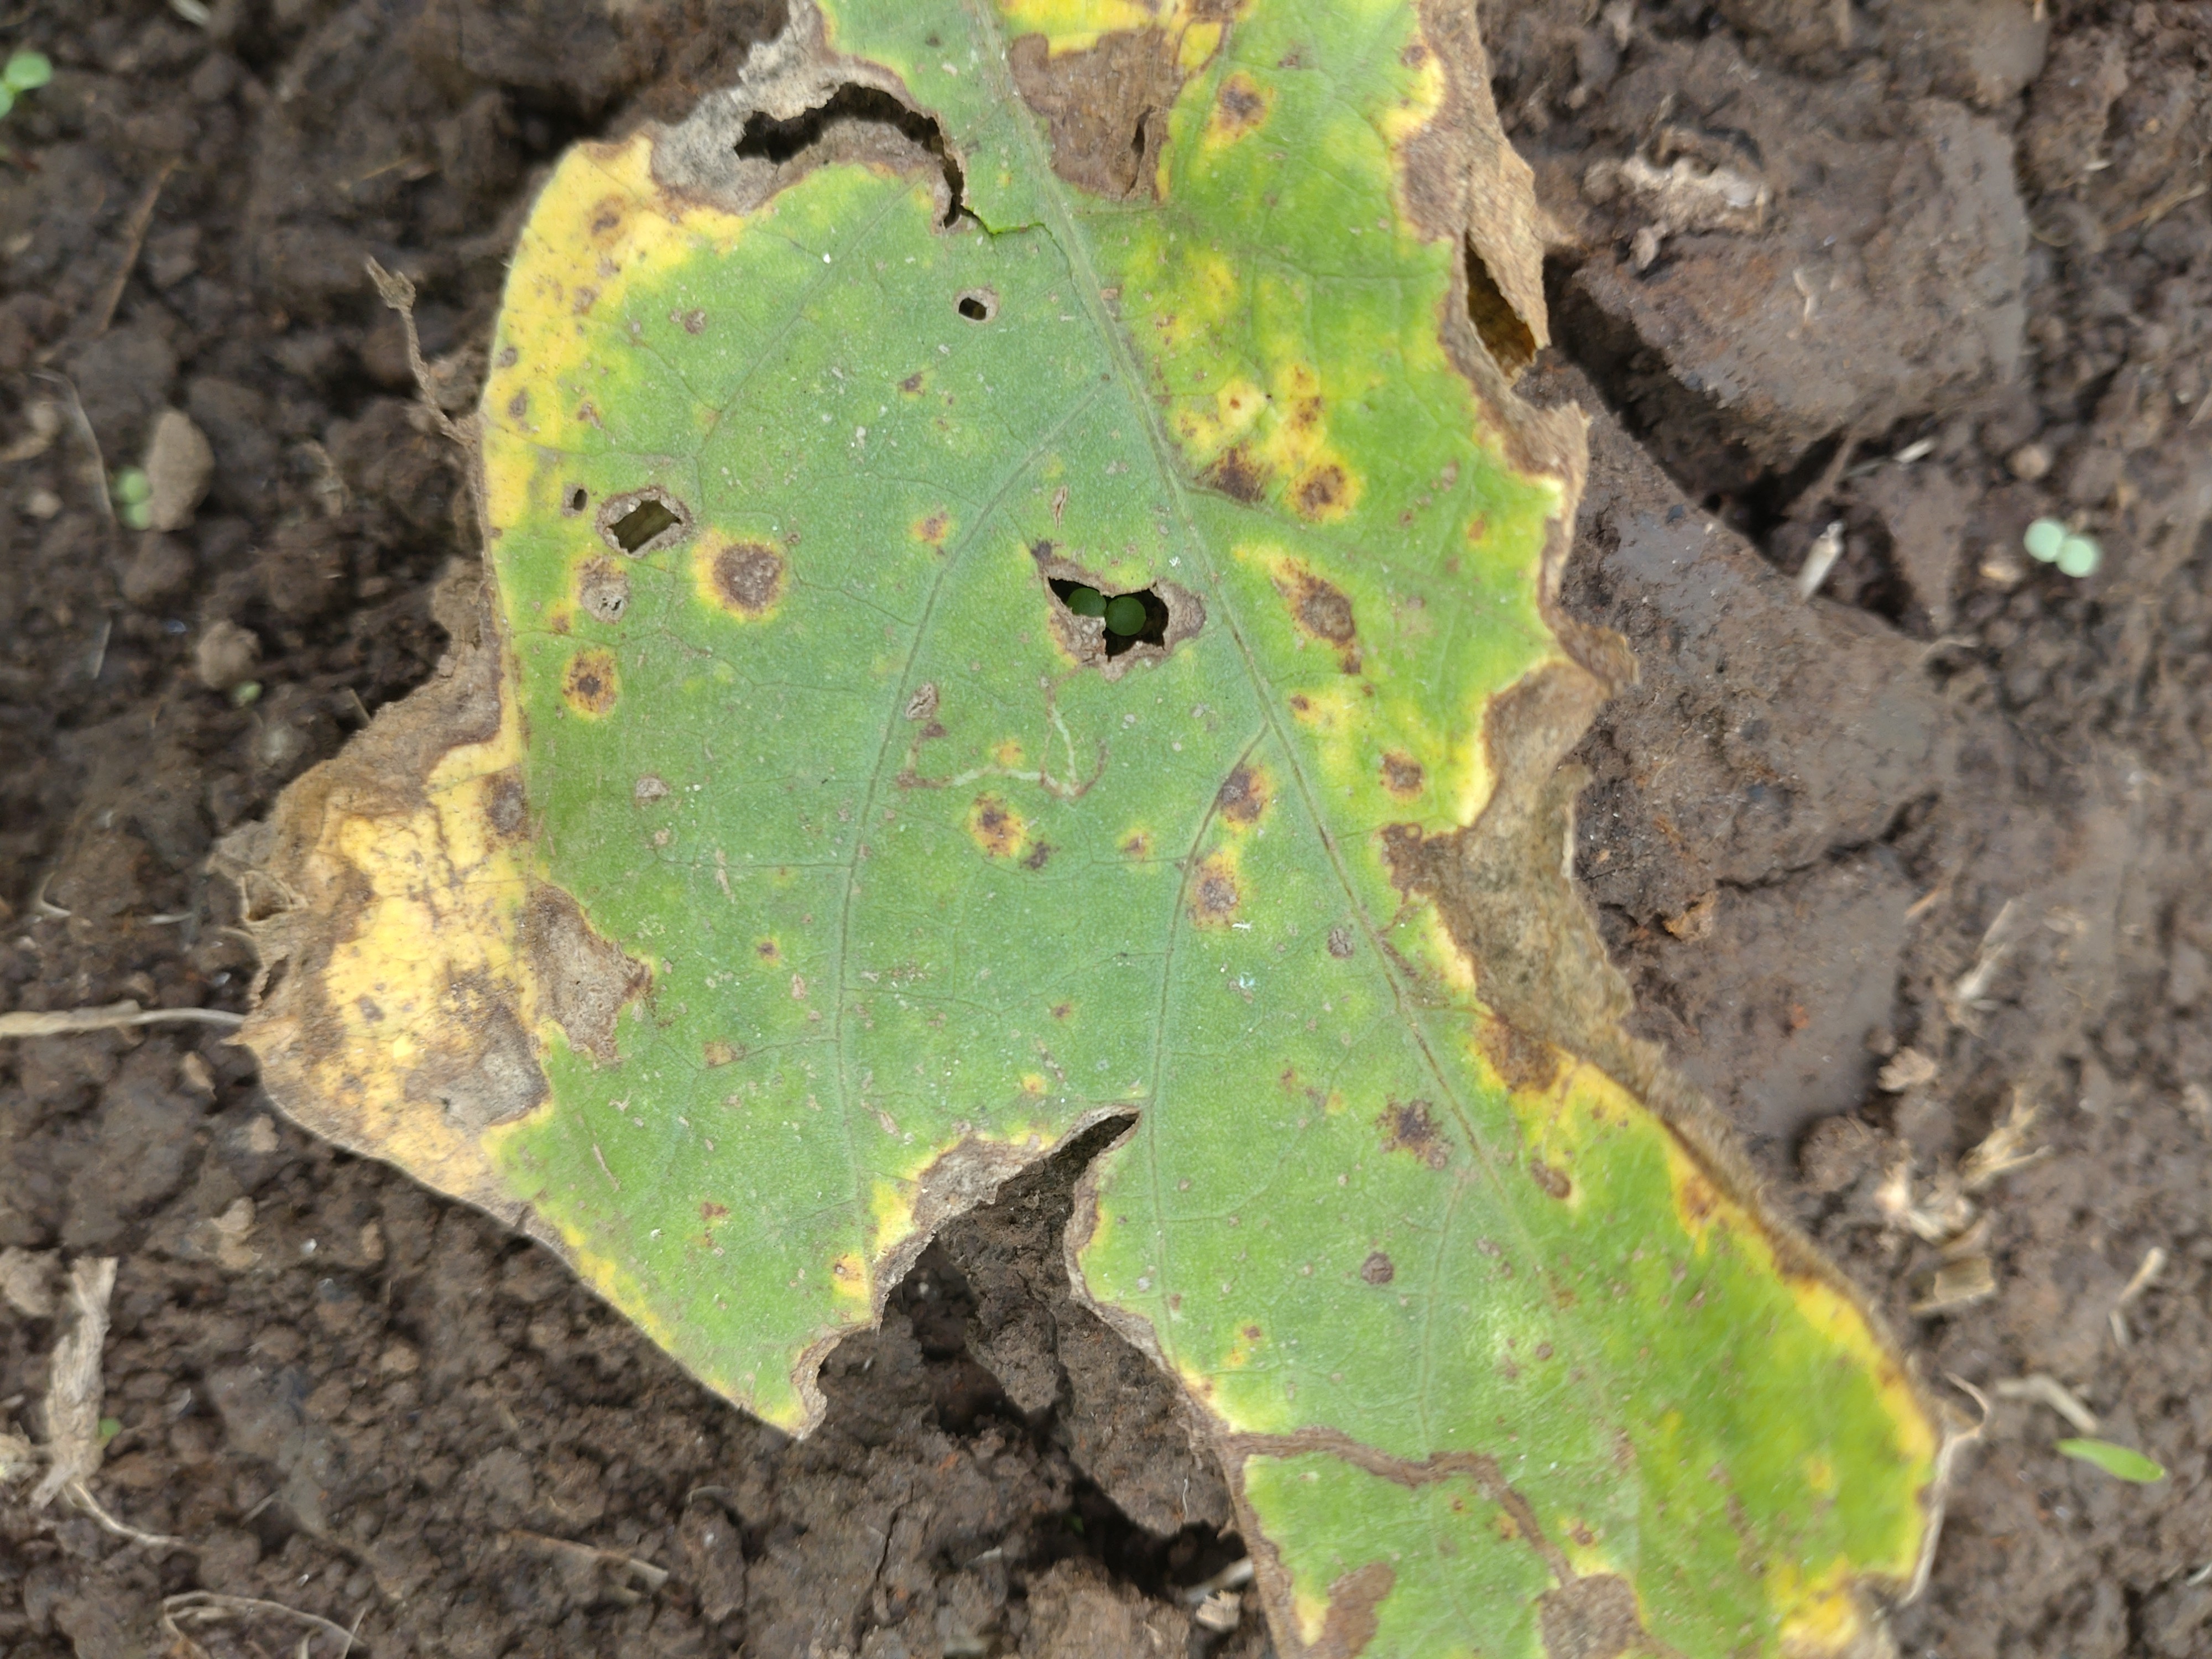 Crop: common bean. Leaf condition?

rust
